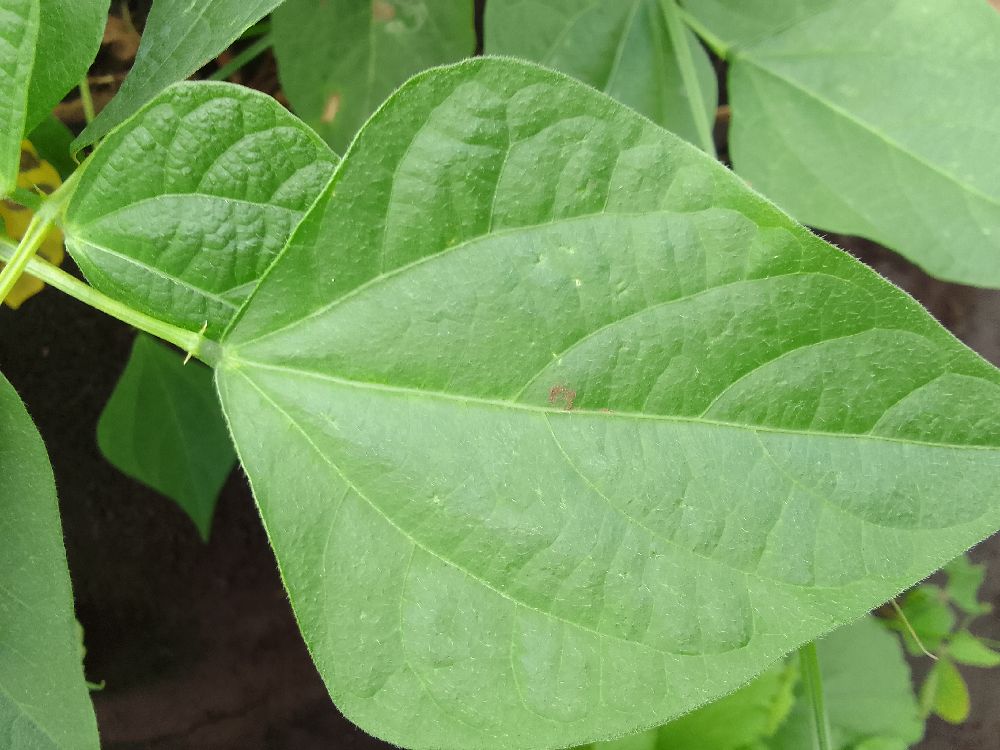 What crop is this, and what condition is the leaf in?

common bean, healthy
